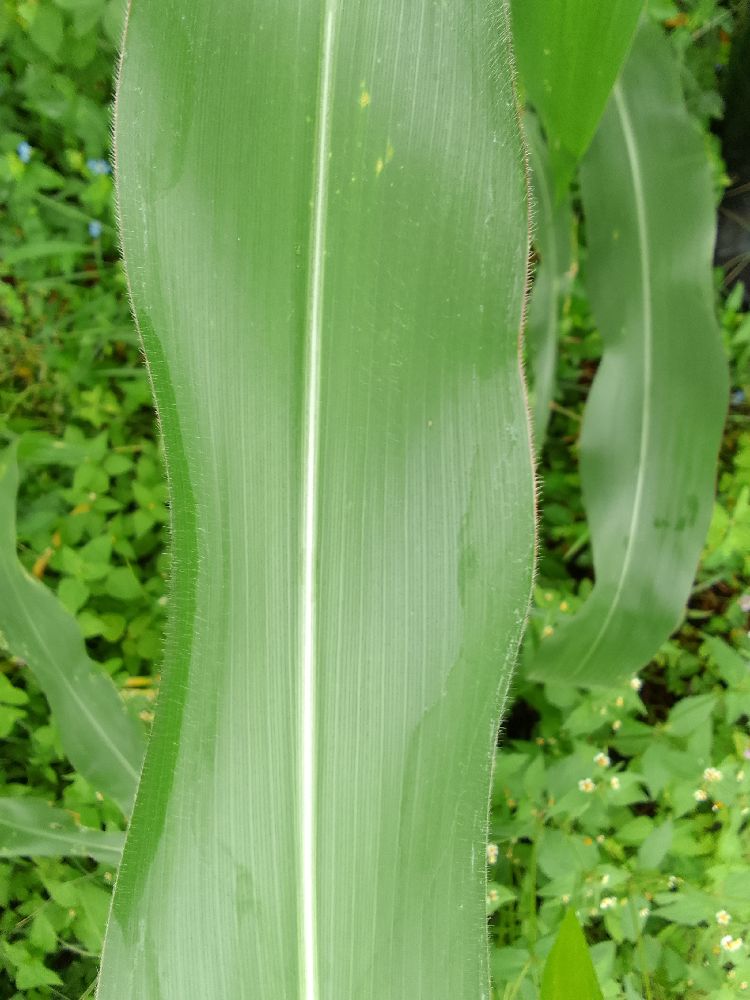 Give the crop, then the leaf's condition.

maize, healthy
